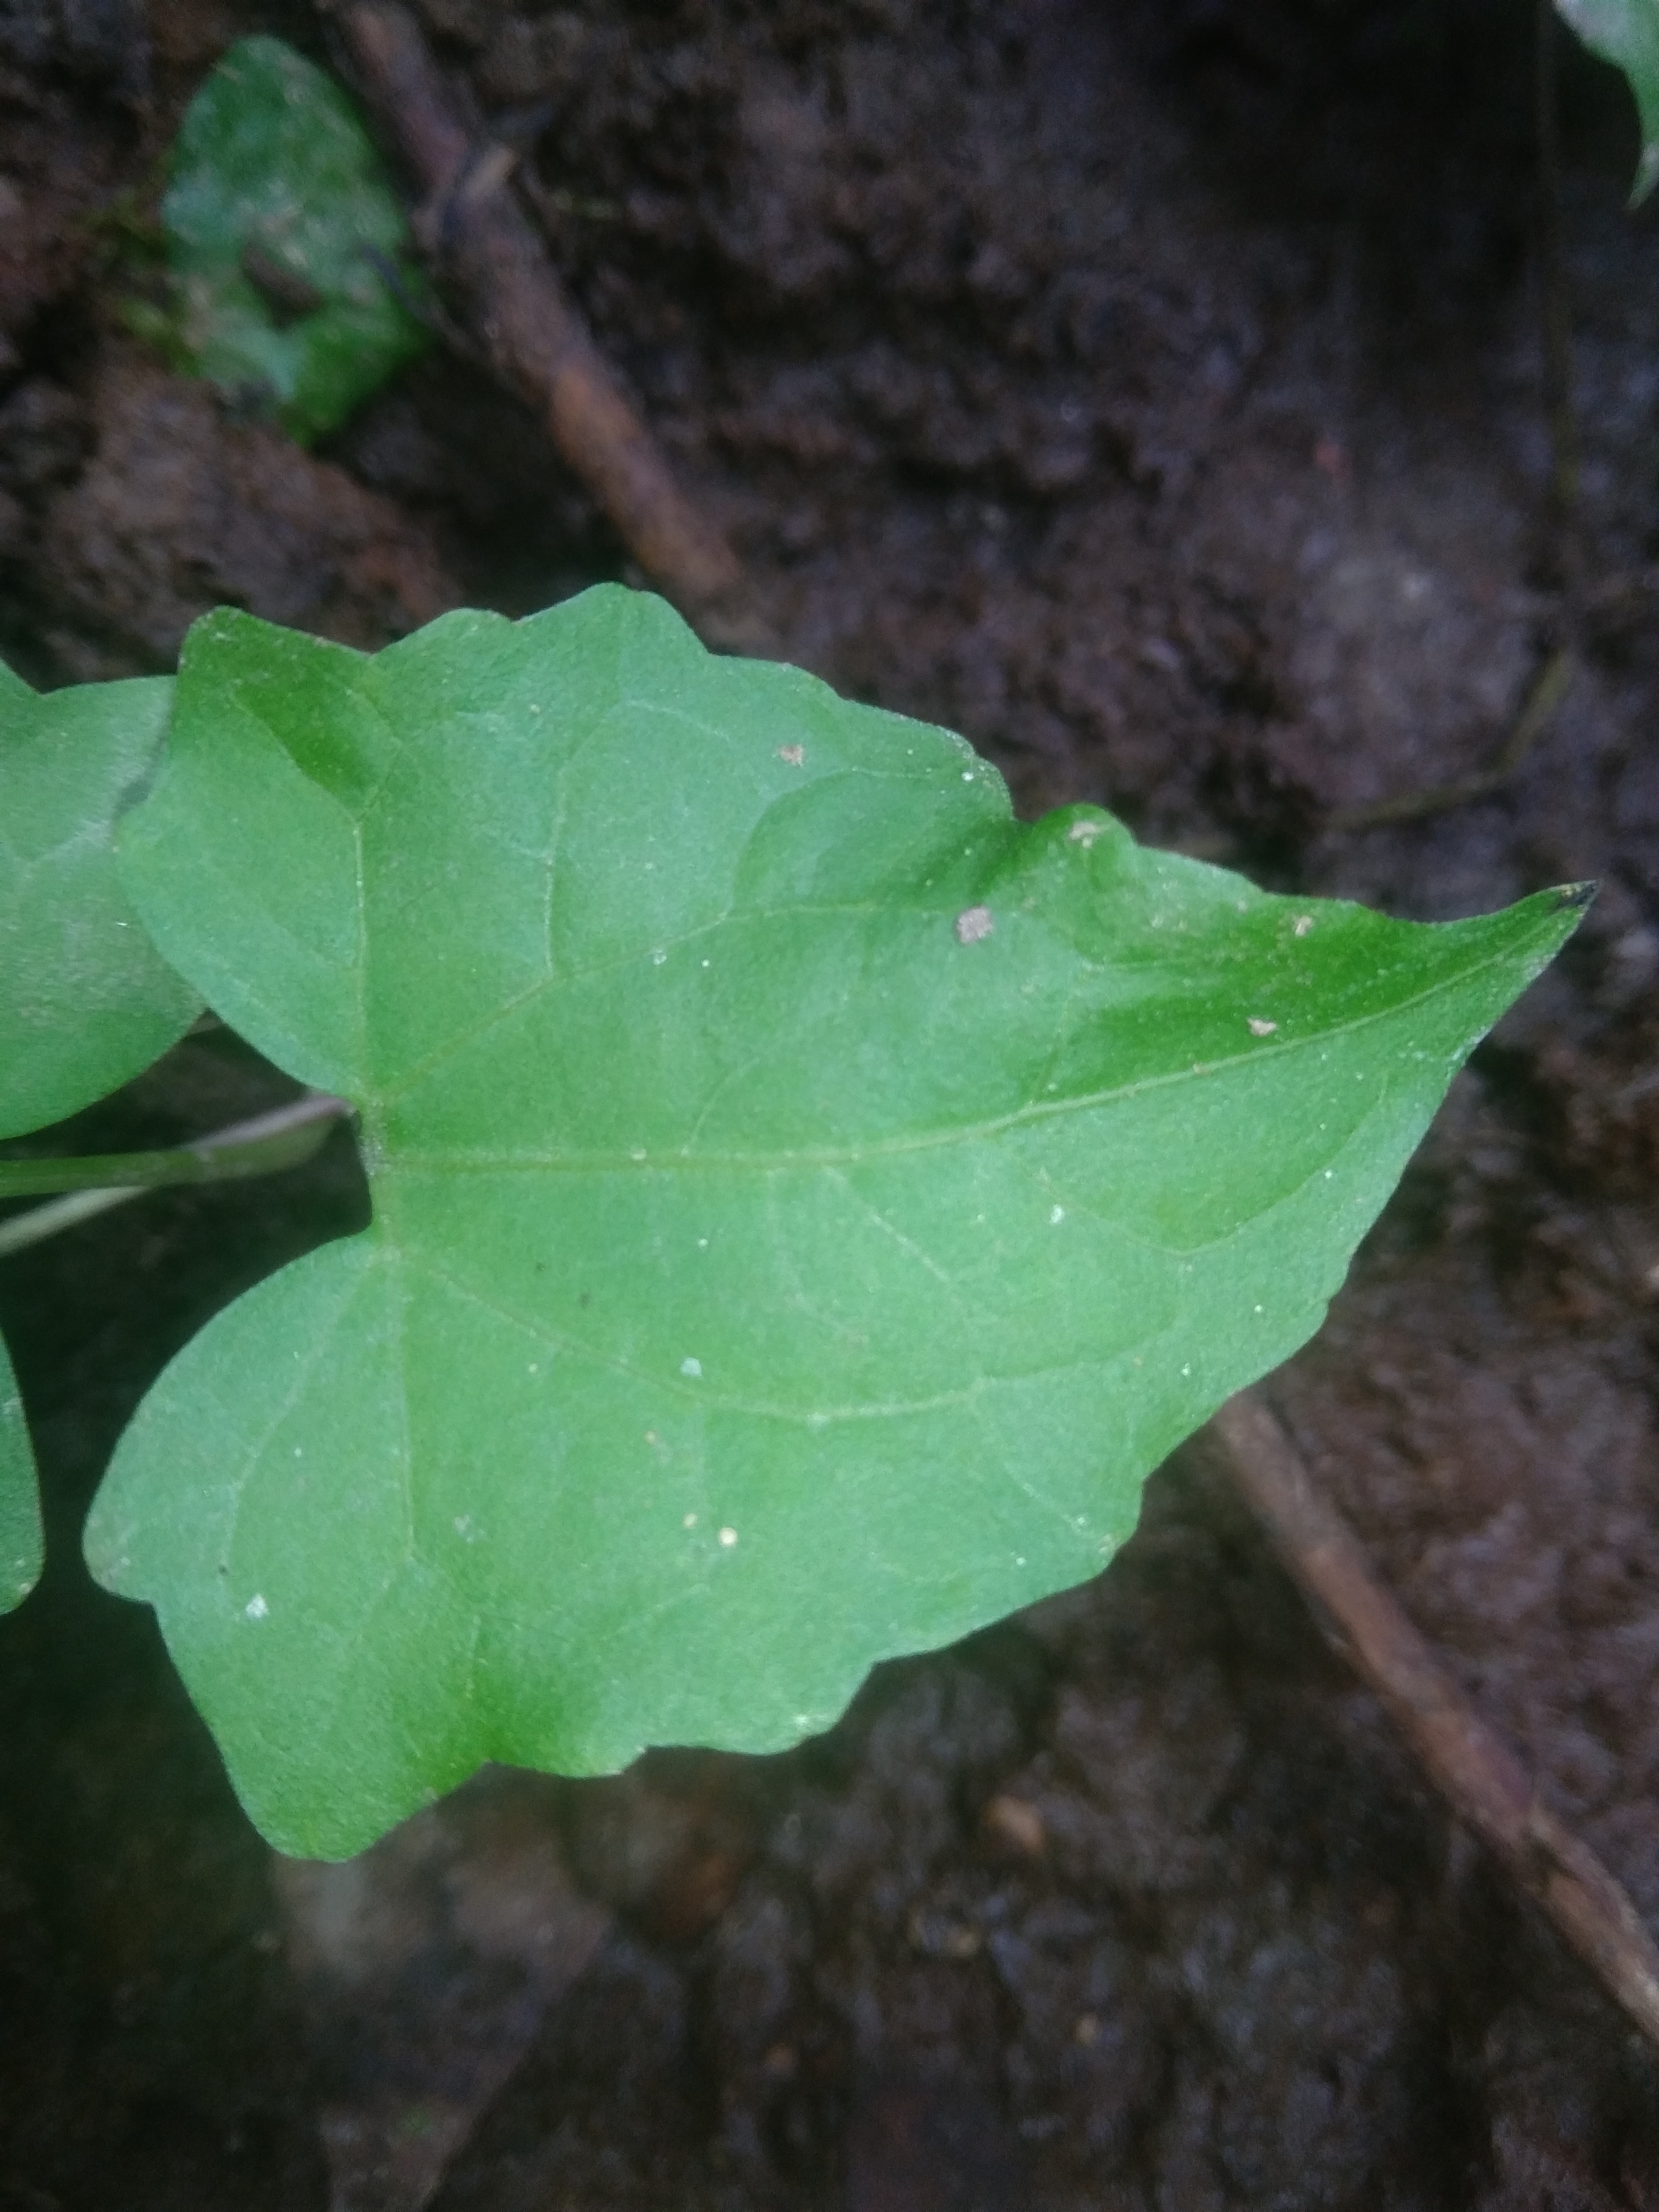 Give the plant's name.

bitter vine
